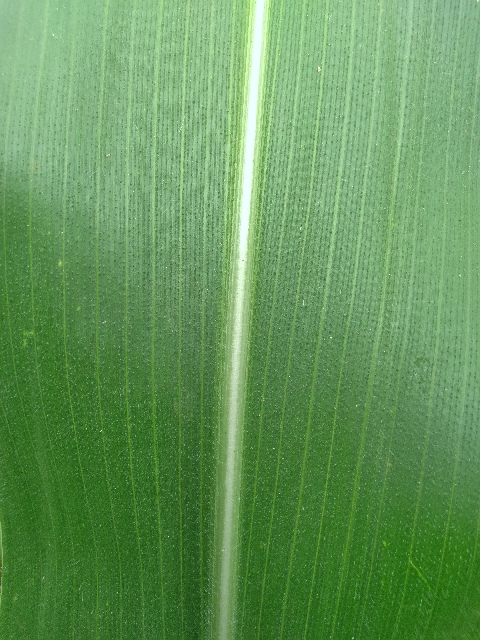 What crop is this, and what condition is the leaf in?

maize, healthy
